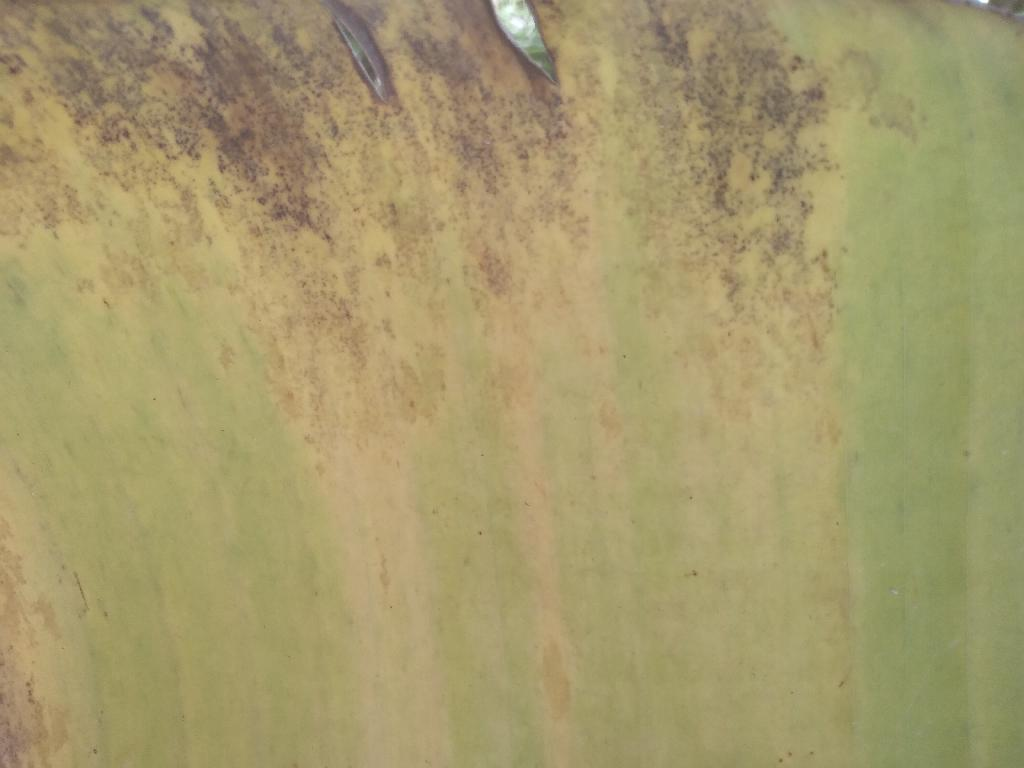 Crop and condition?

banana, black sigatoka
